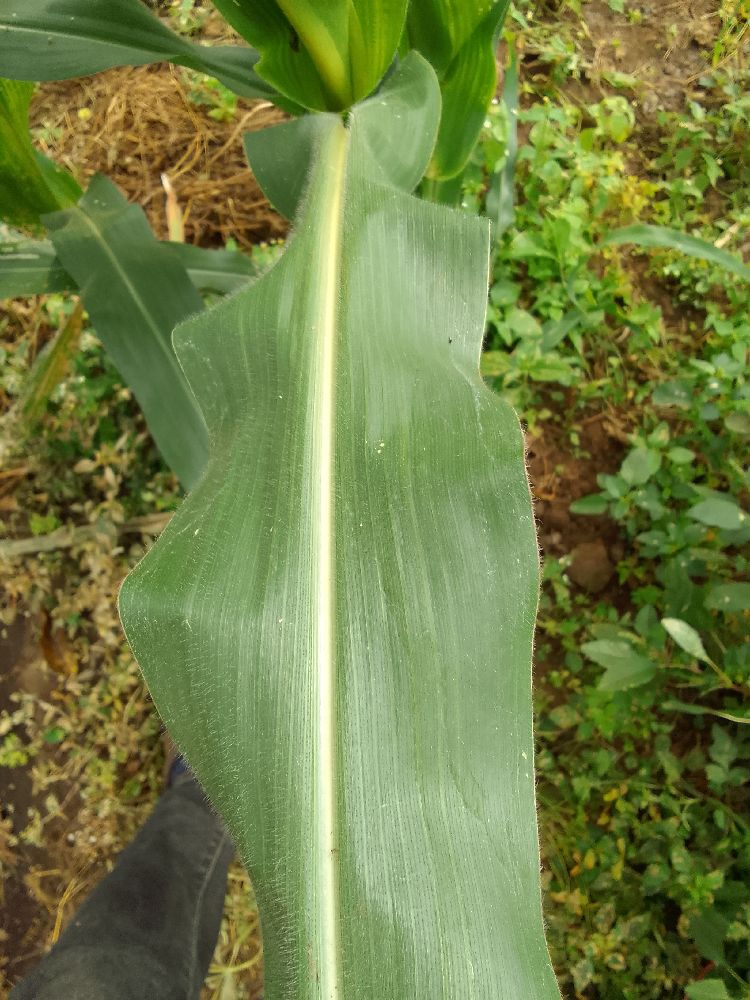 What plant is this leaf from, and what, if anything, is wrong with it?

maize, healthy
